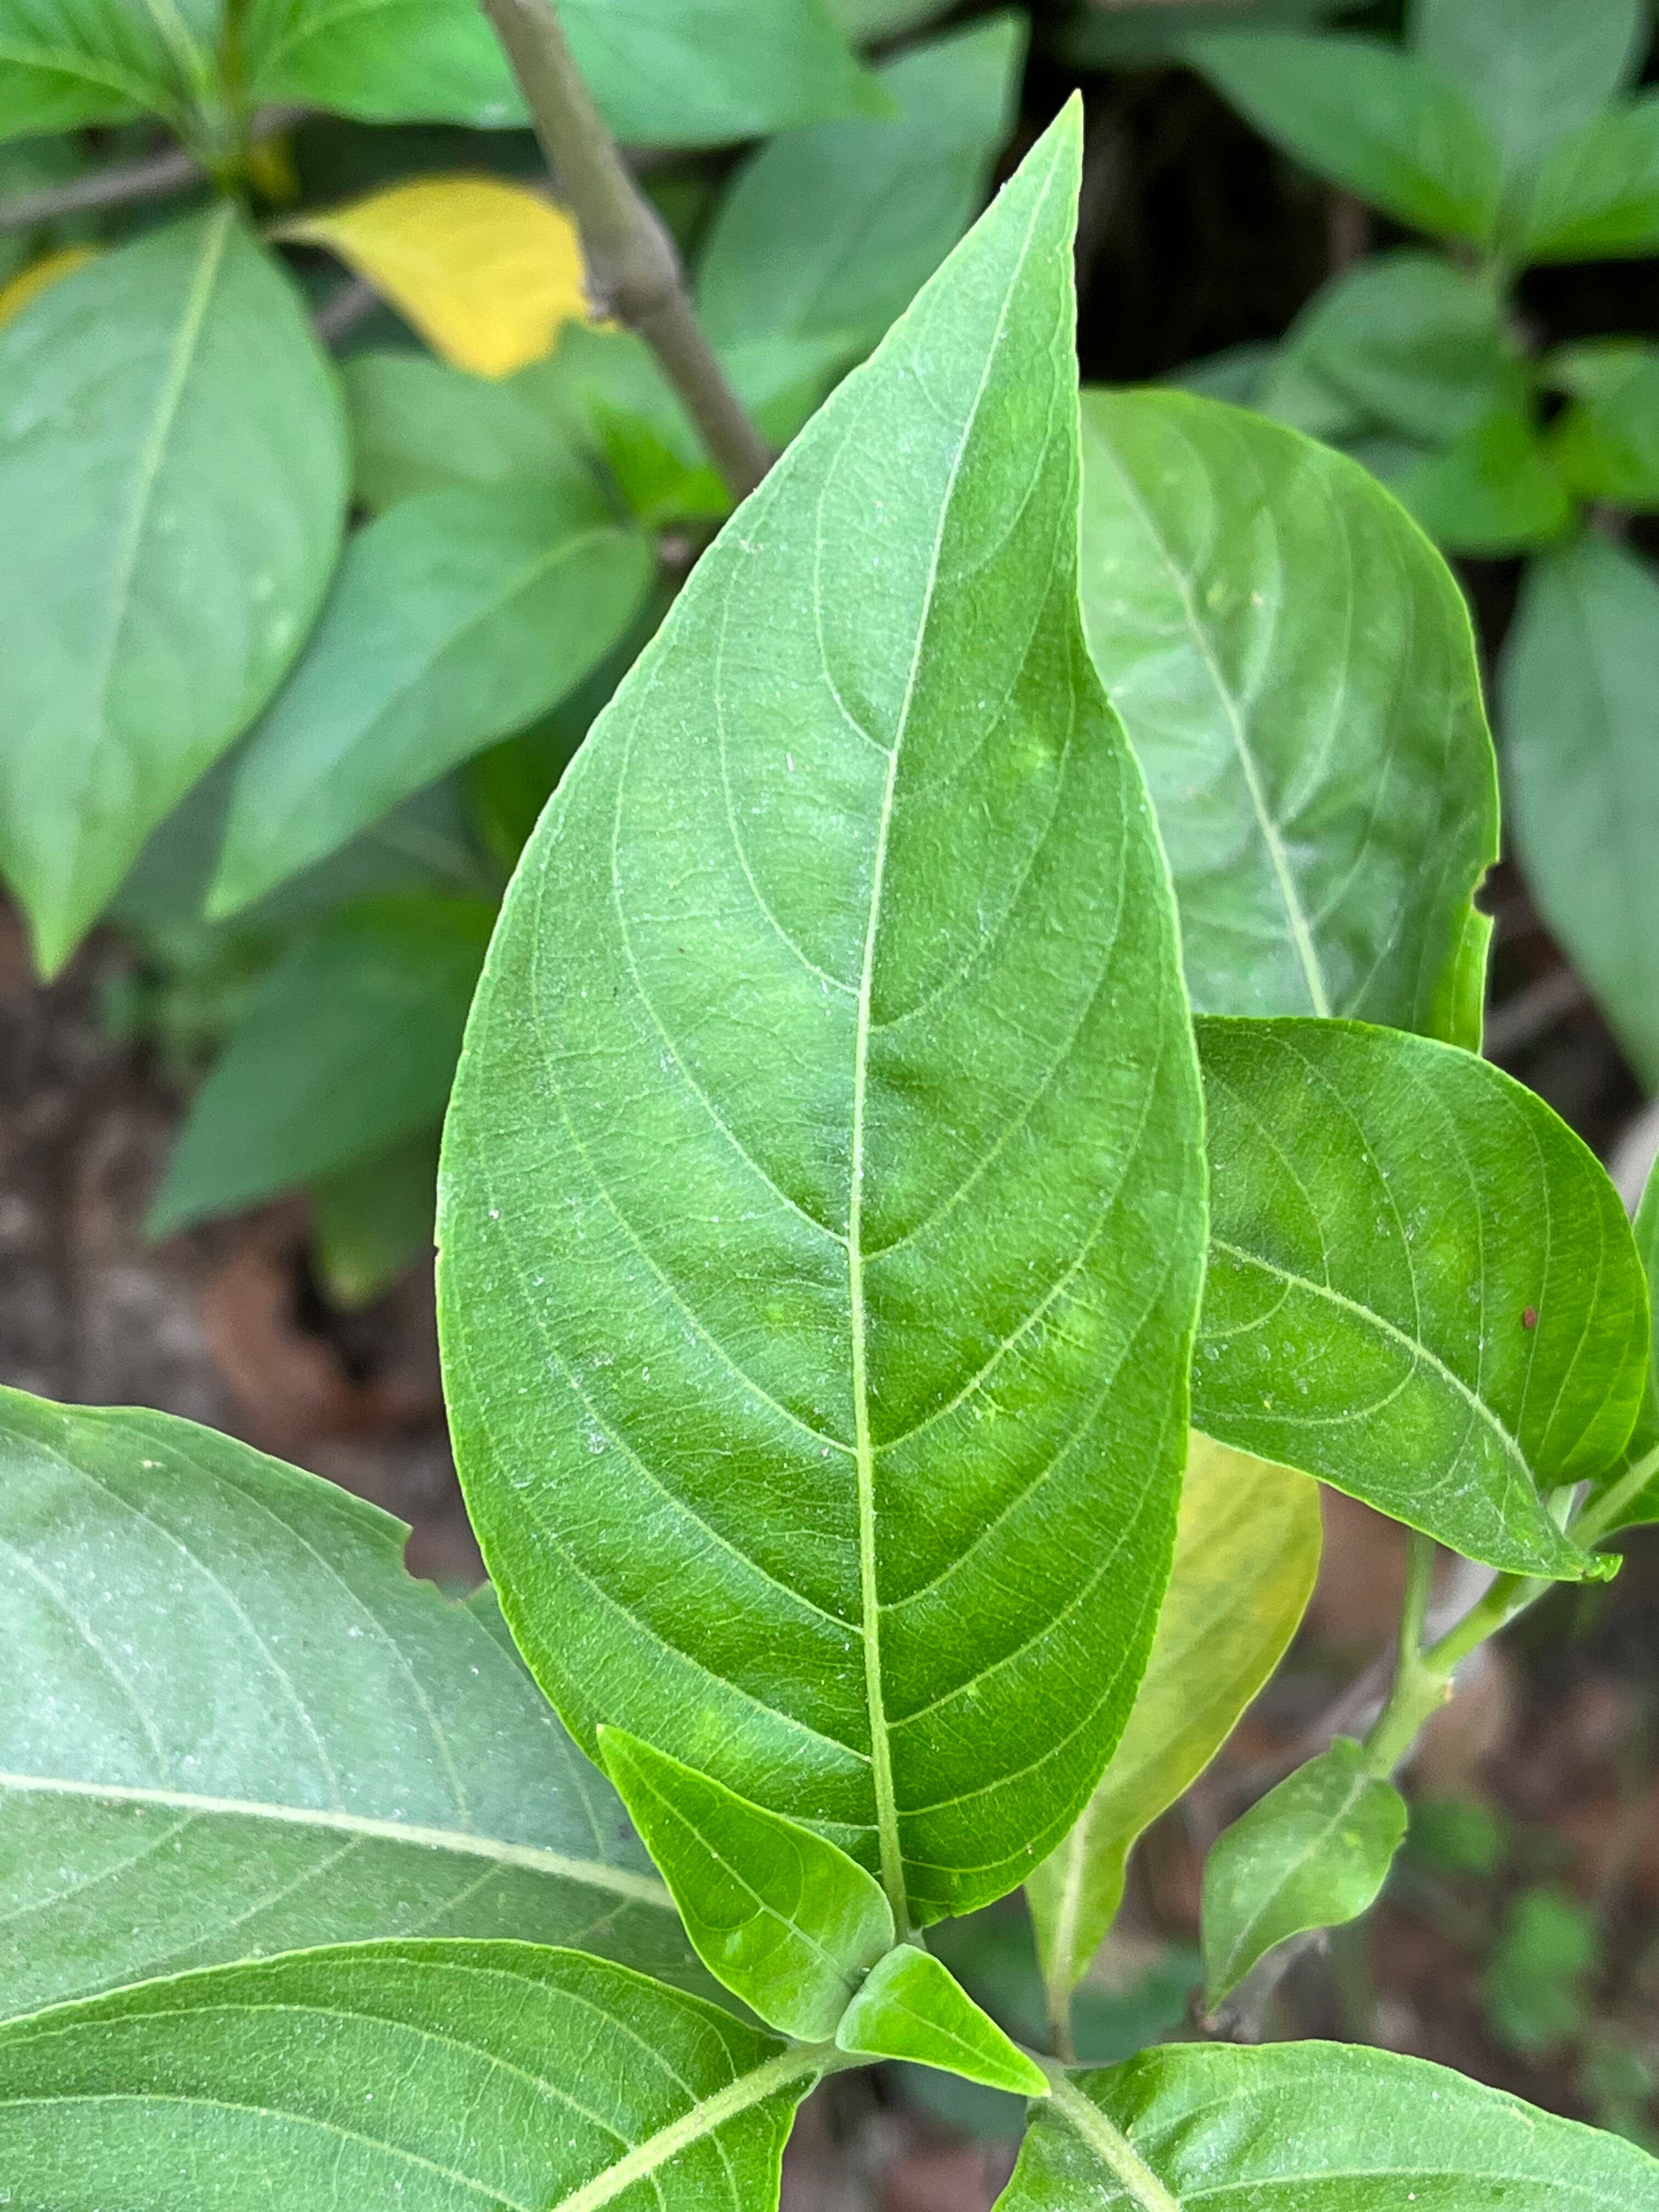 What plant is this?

vasaka
